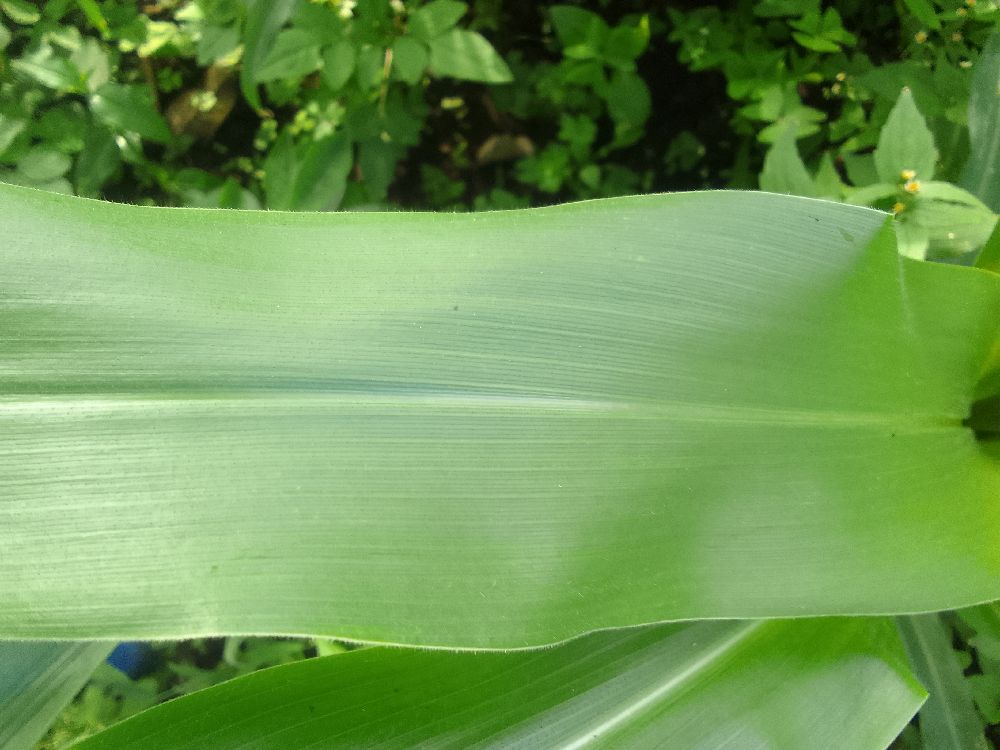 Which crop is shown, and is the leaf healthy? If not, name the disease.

maize, healthy
